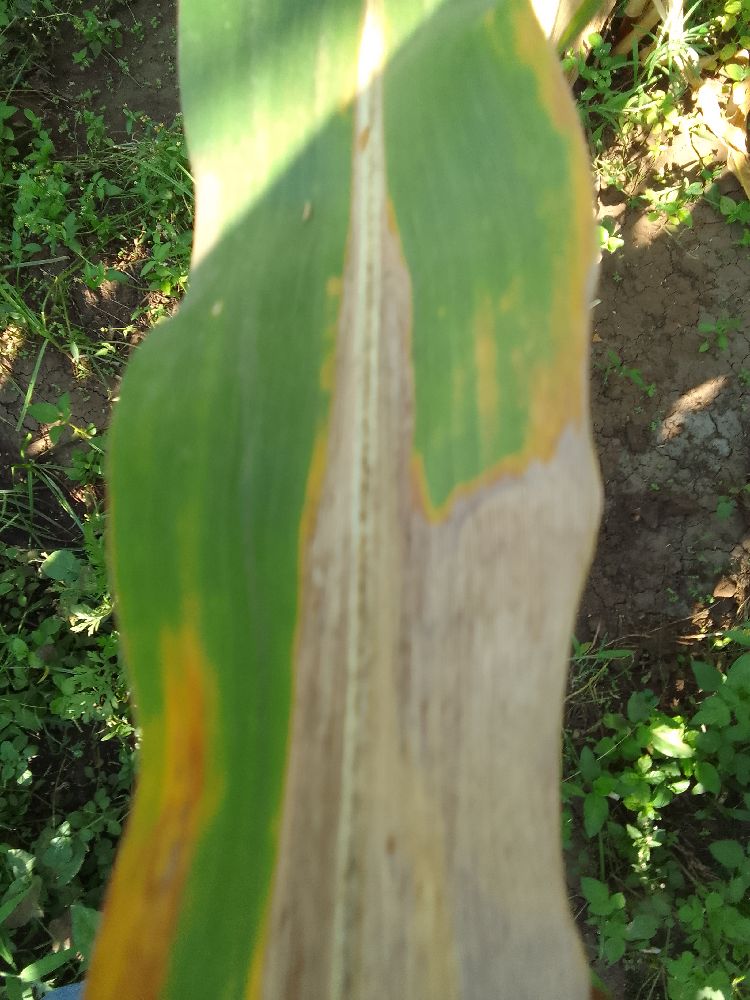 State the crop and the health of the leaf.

maize, maize lethal necrosis
